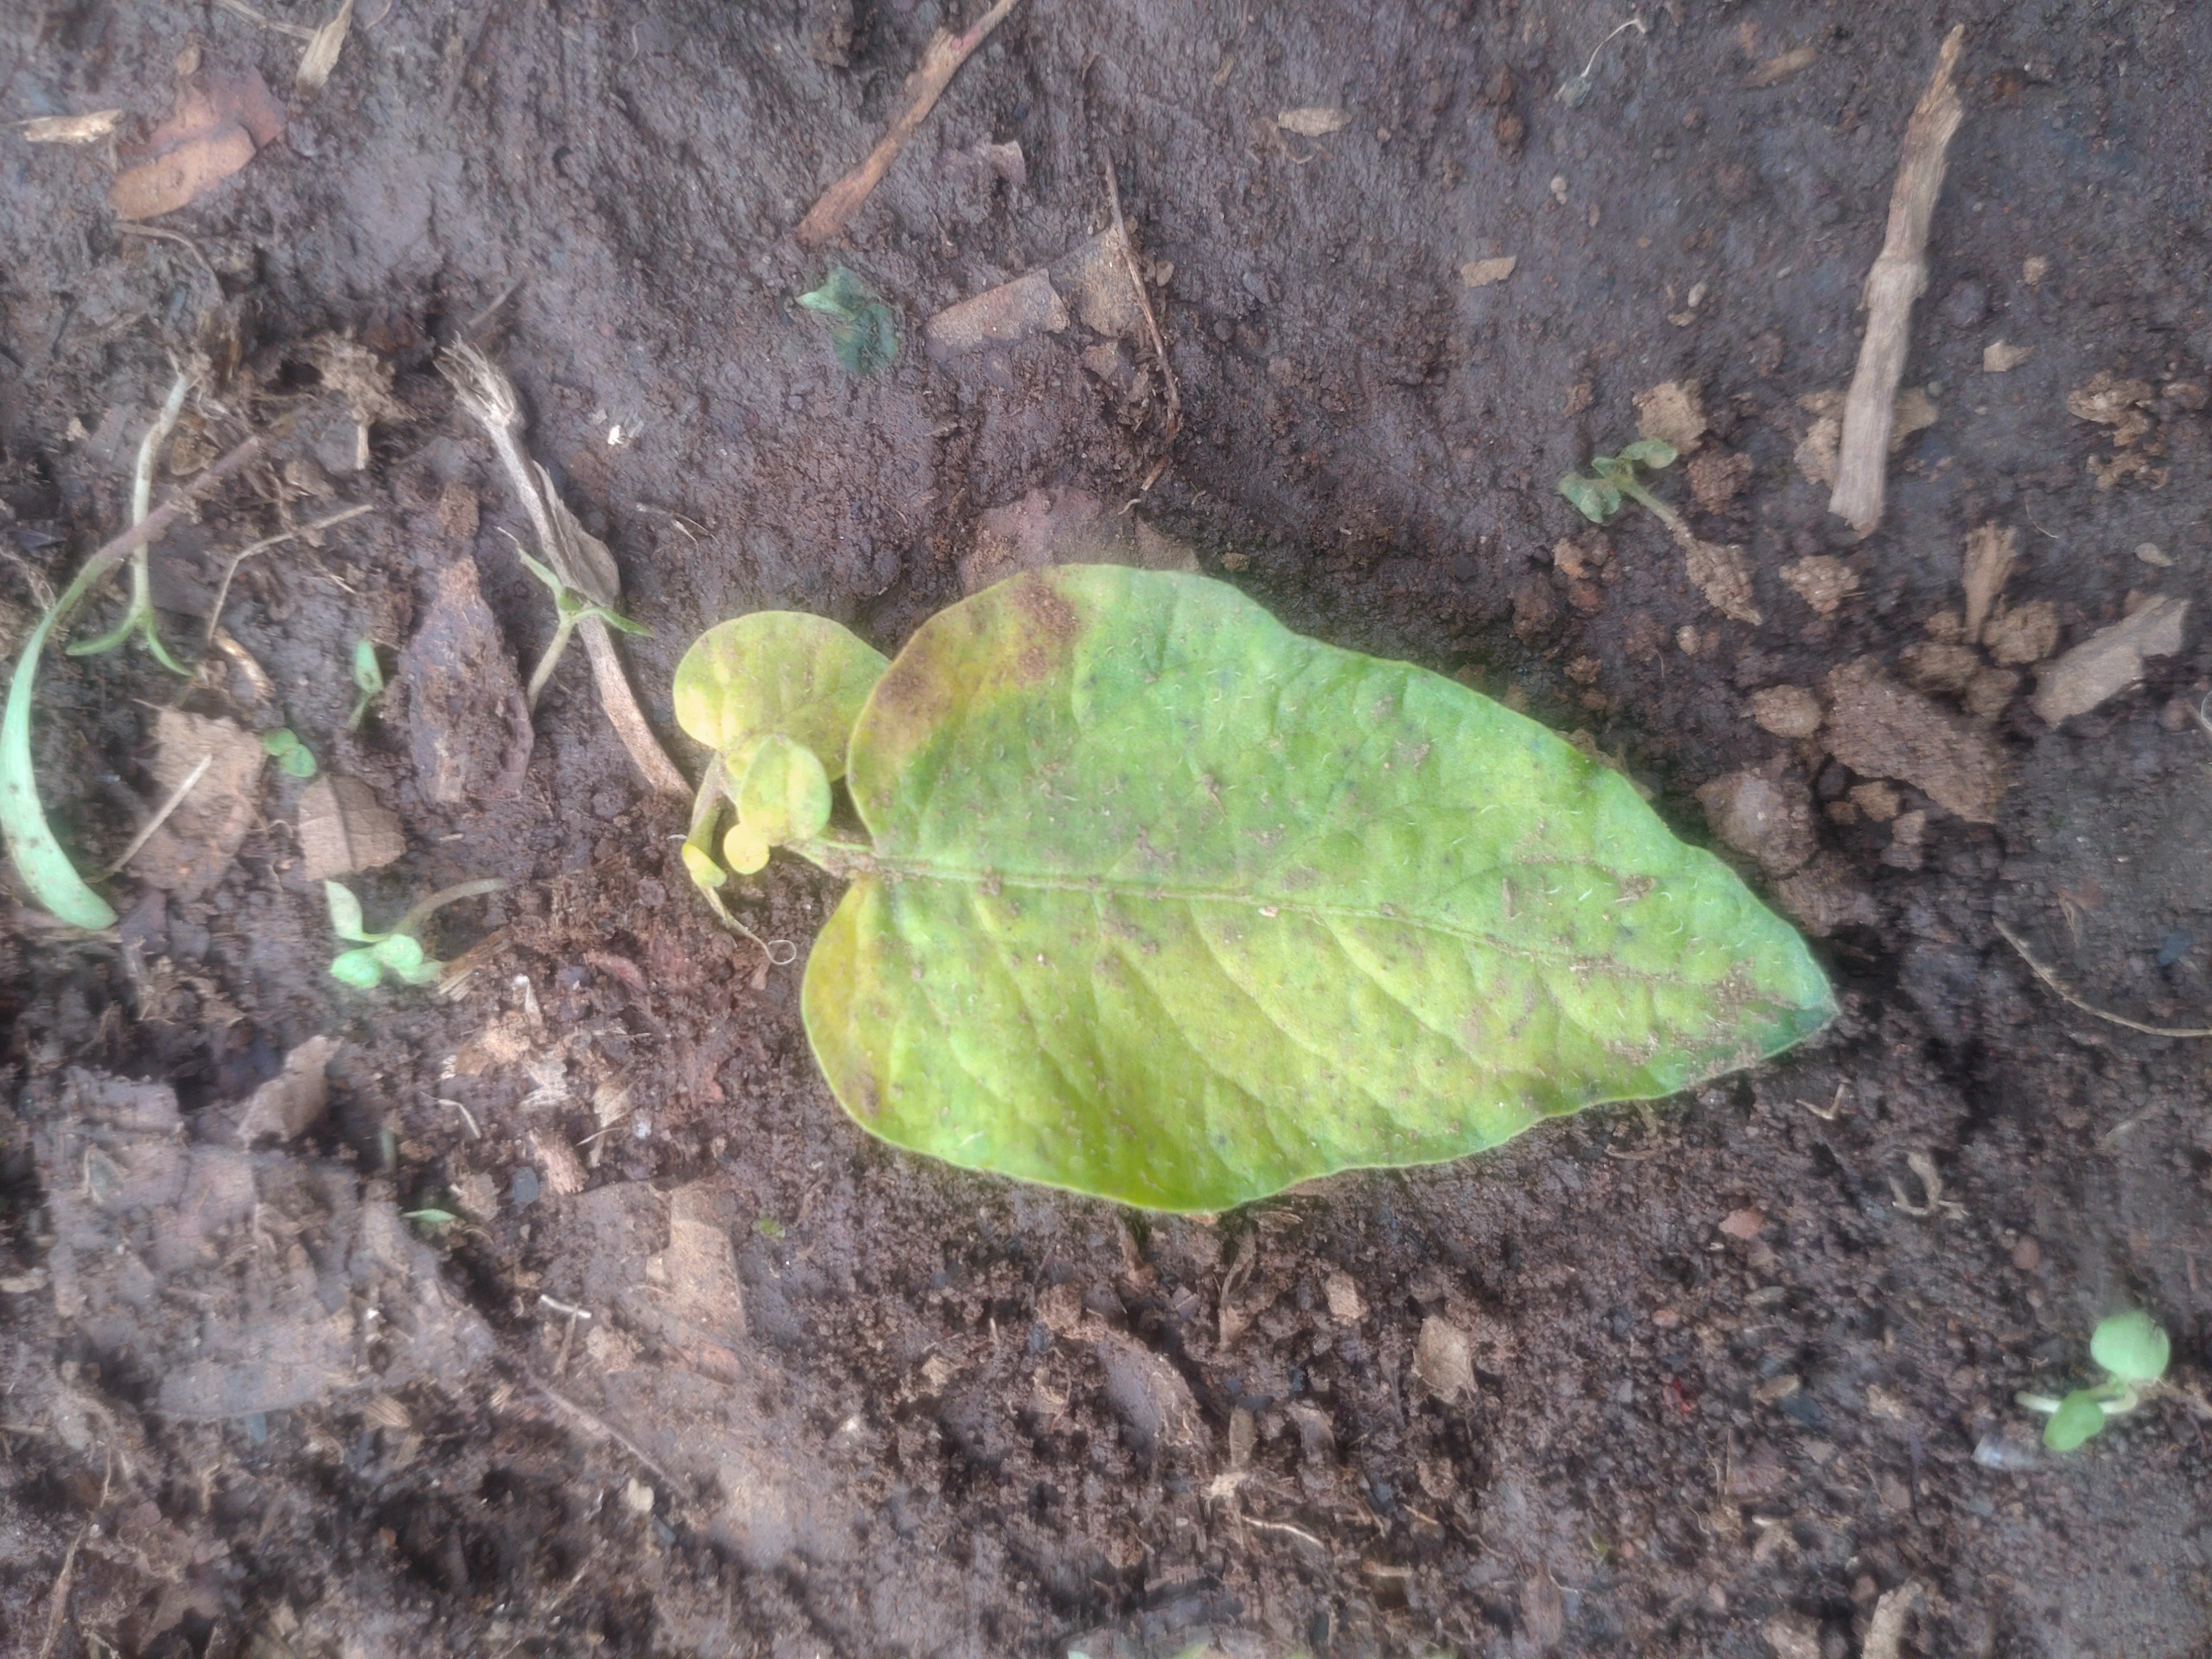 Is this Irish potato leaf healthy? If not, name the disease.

late blight
